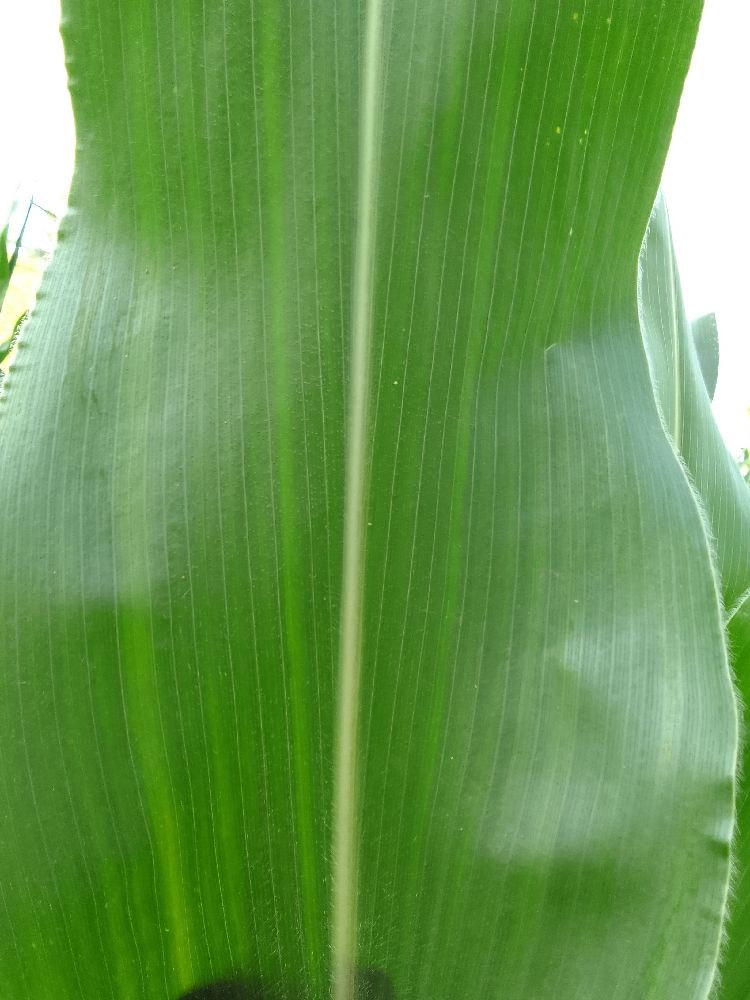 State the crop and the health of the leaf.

maize, healthy
